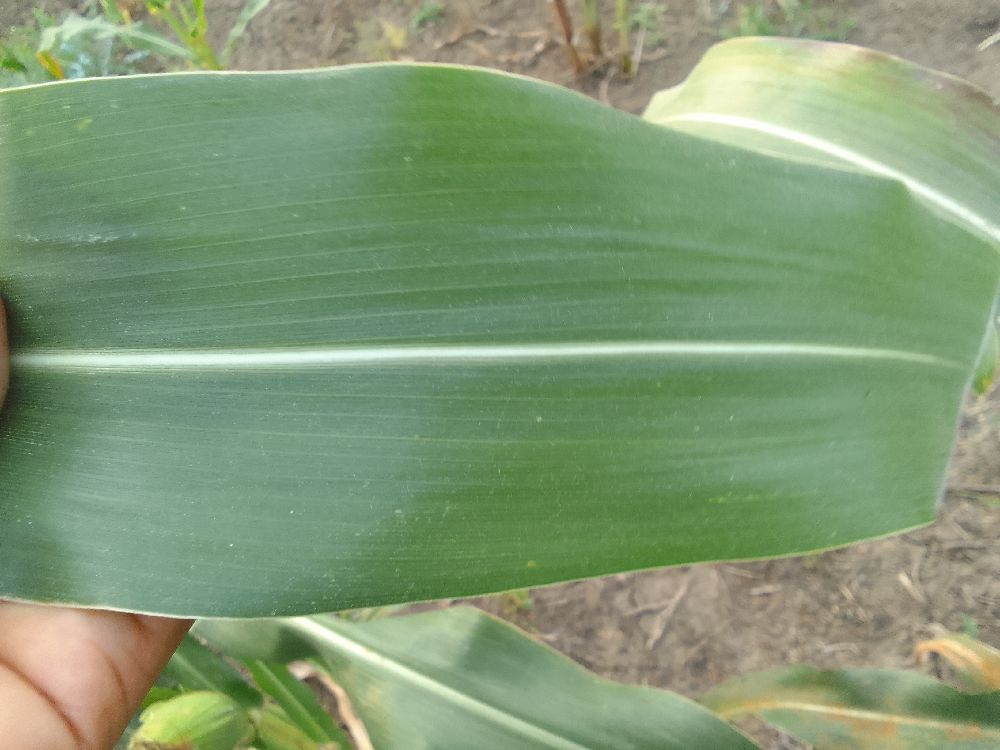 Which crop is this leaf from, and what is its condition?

maize, healthy
